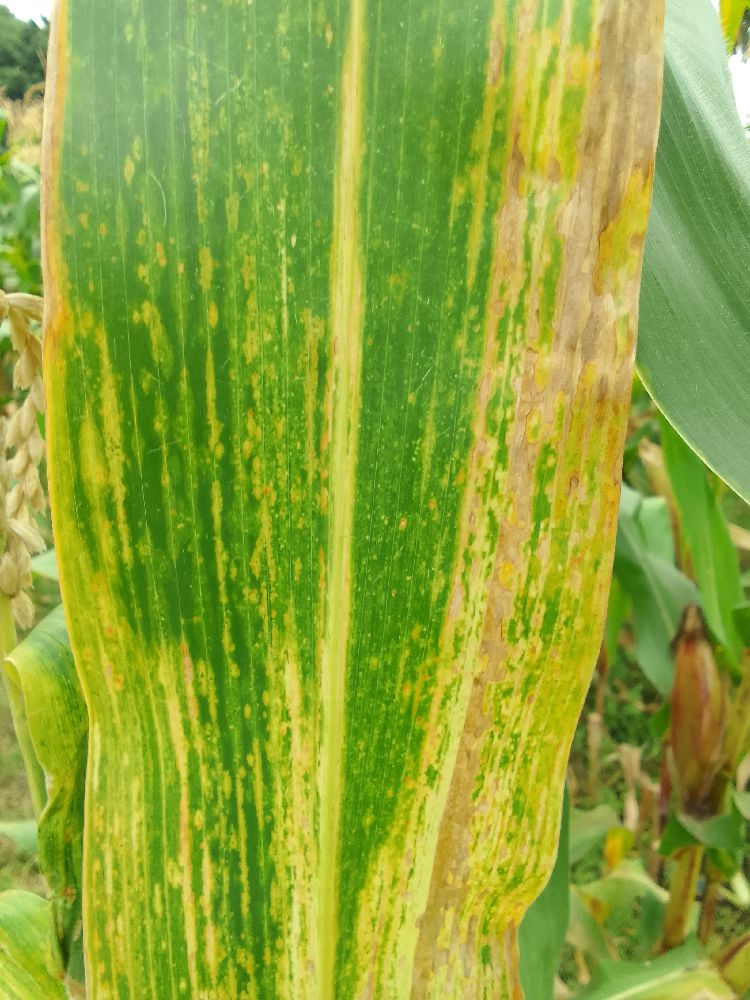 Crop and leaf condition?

maize, maize lethal necrosis
